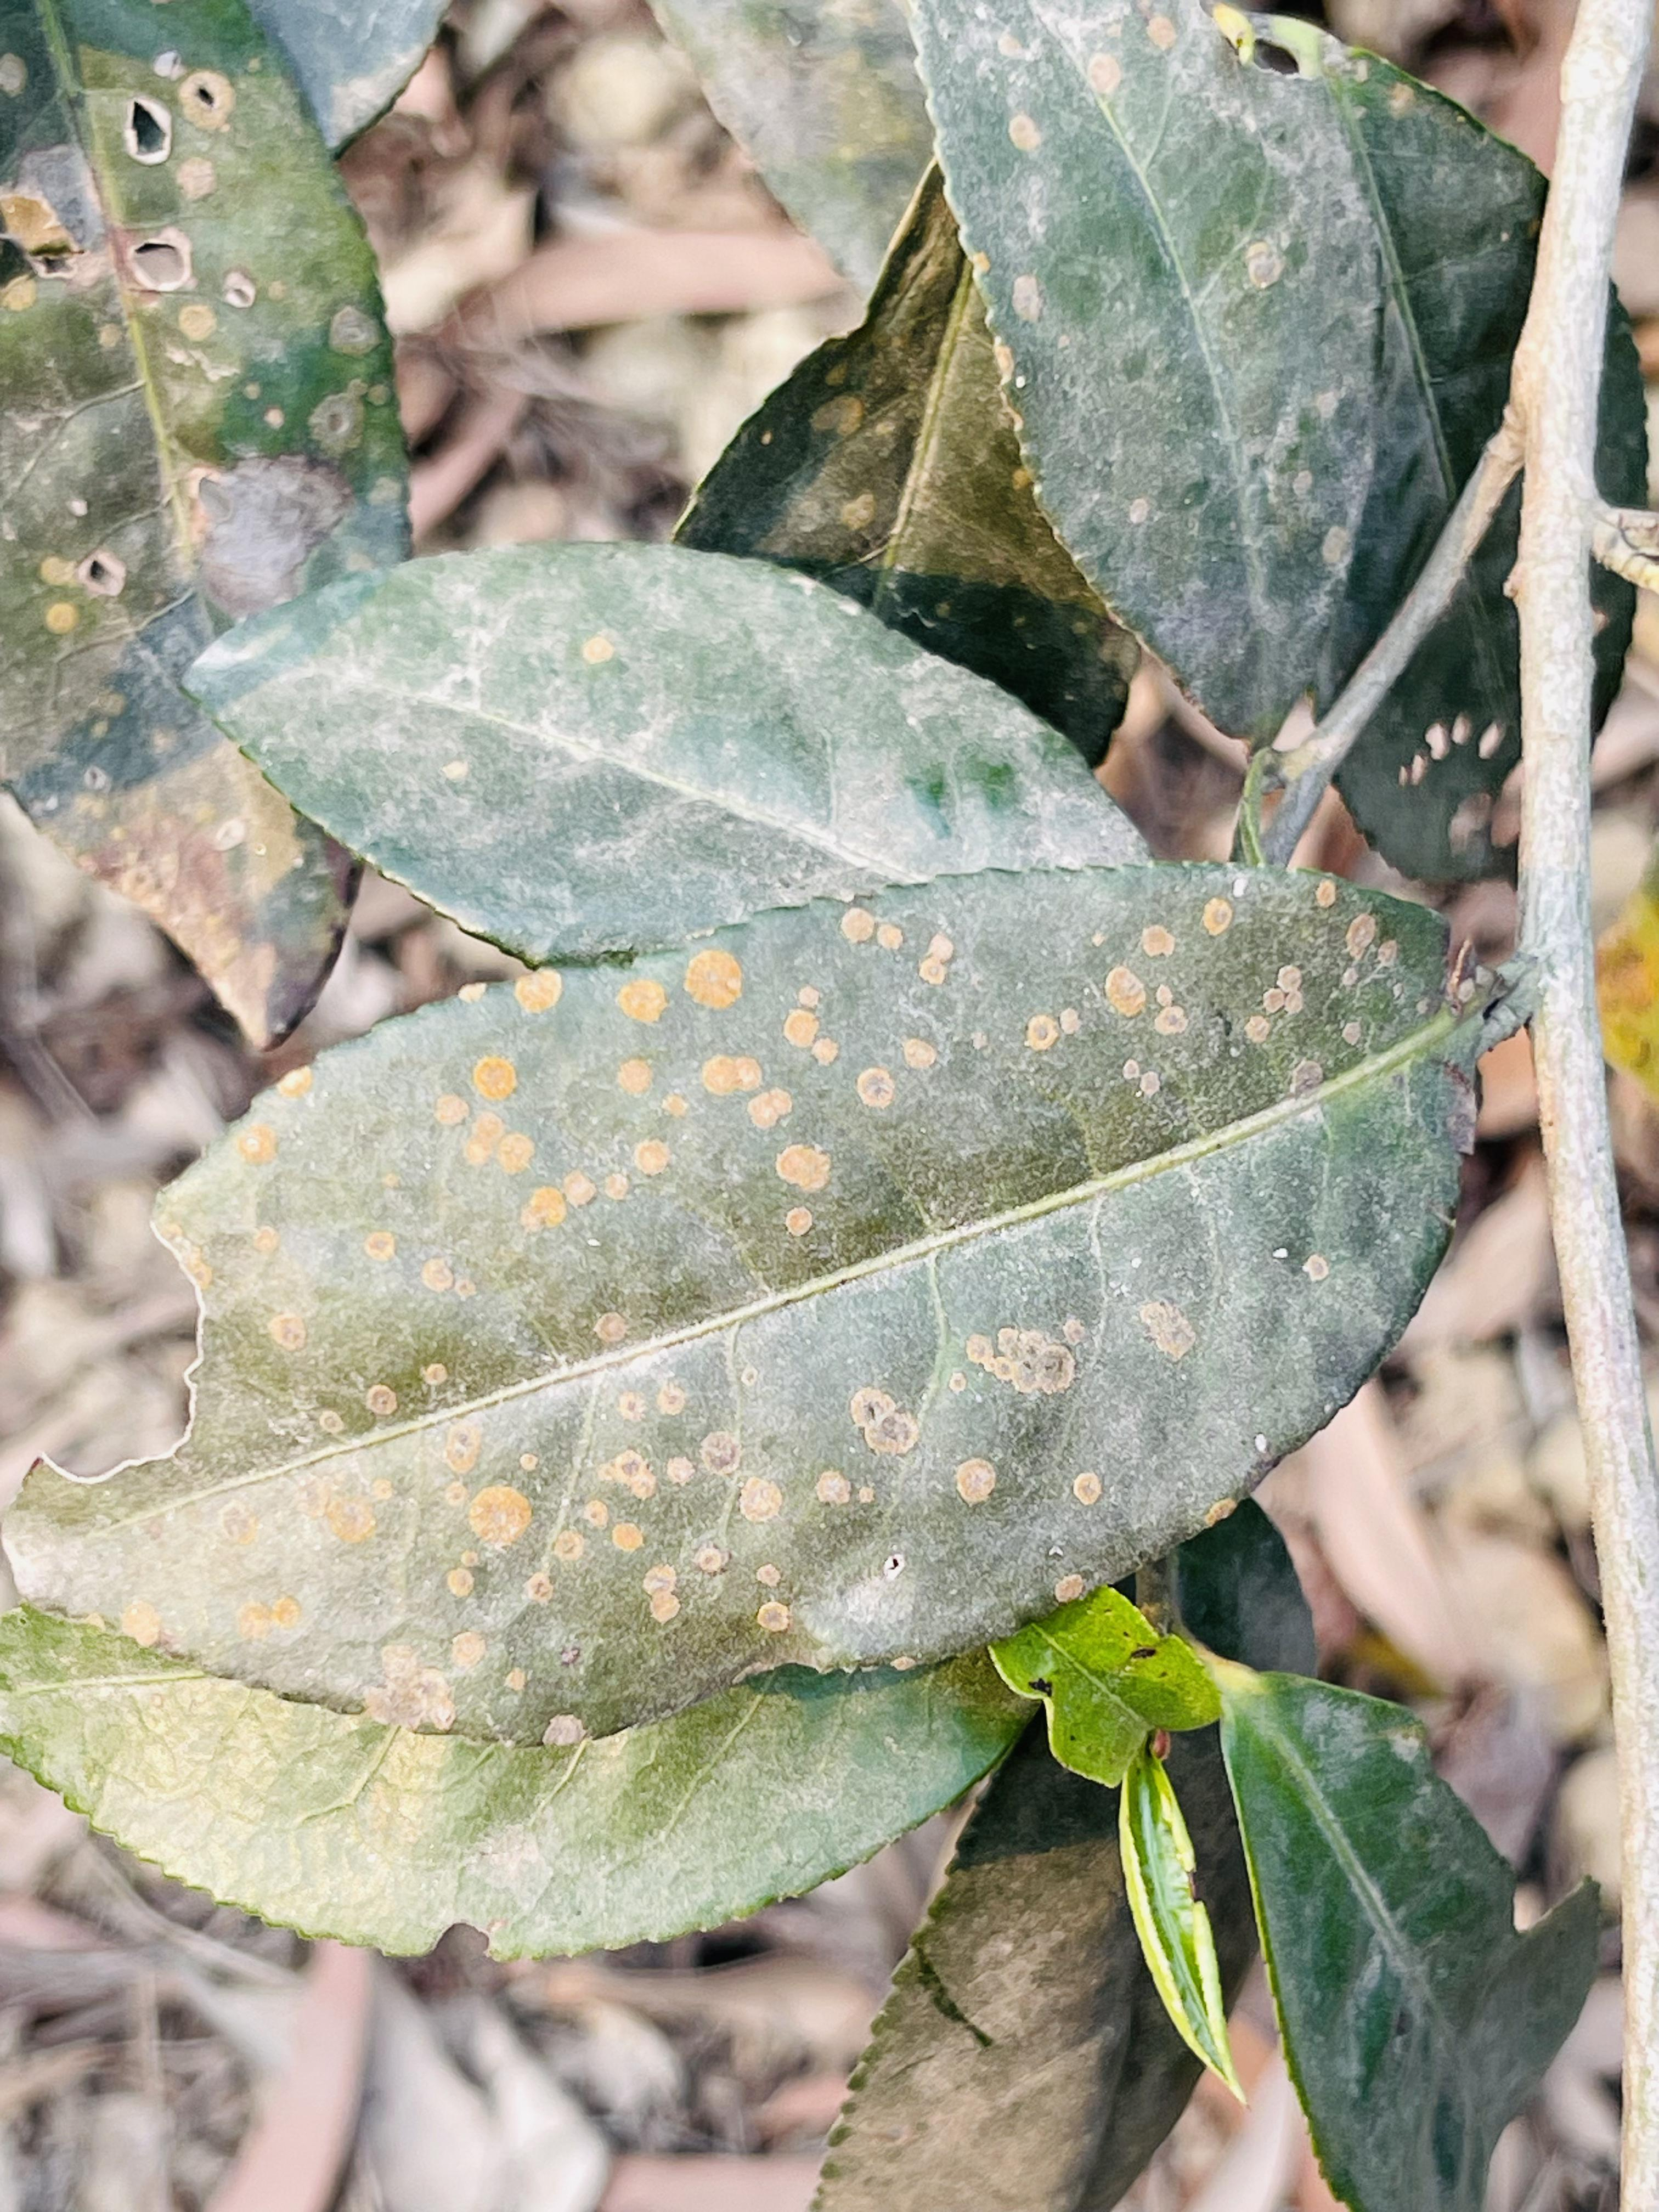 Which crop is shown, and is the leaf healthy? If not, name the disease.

tea, red rust
